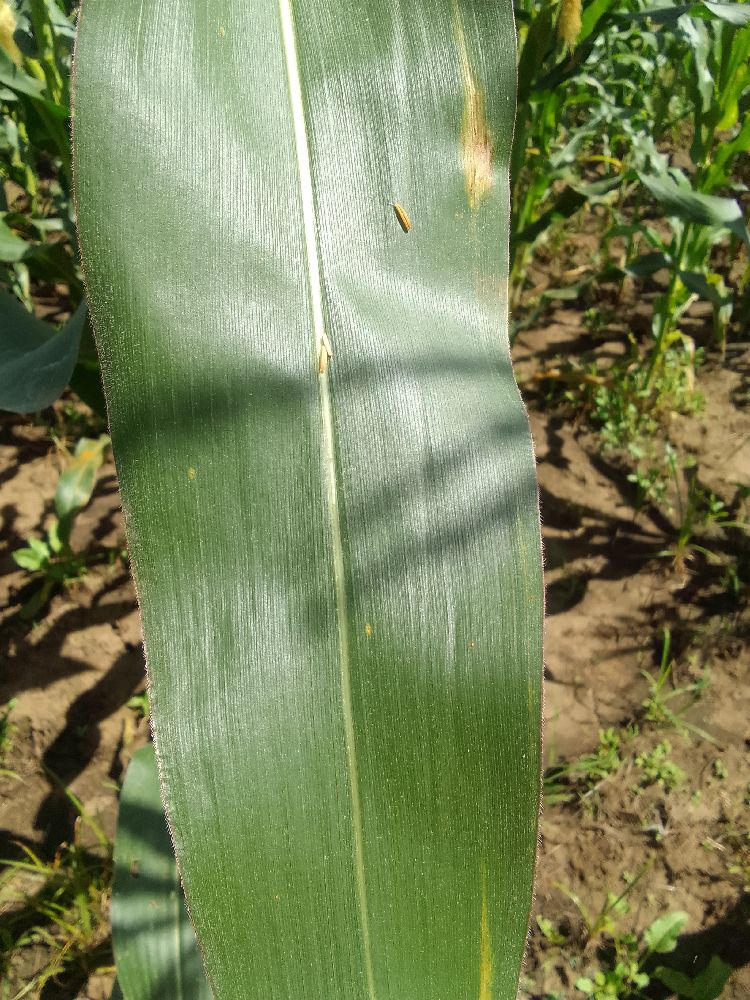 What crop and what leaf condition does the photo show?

maize, healthy
